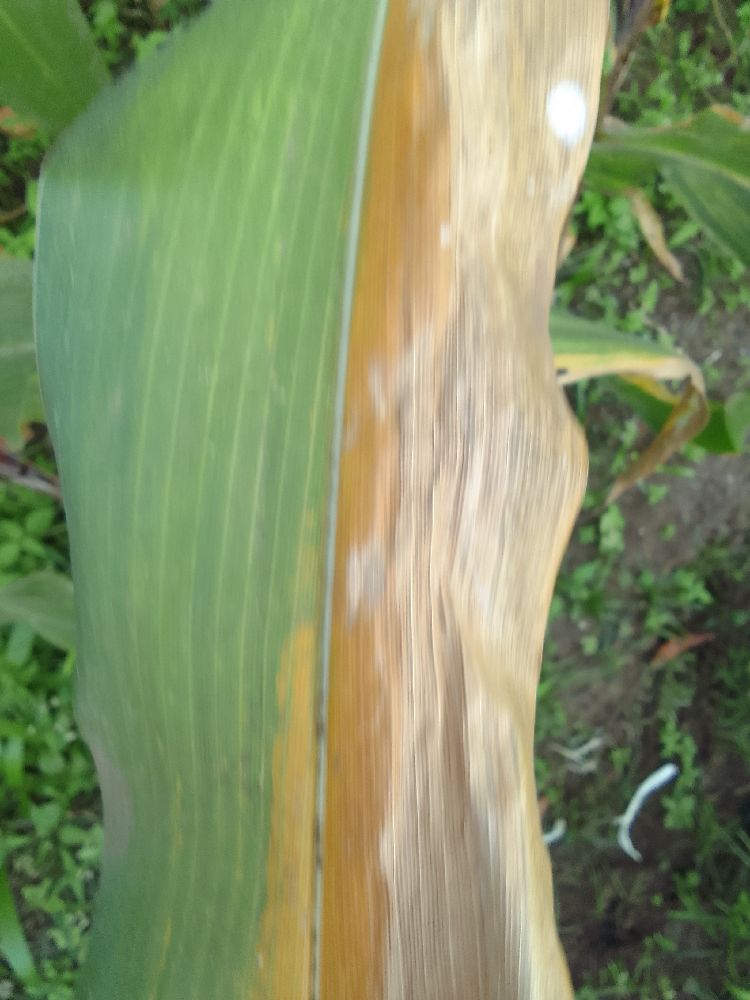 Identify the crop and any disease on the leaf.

maize, maize lethal necrosis
